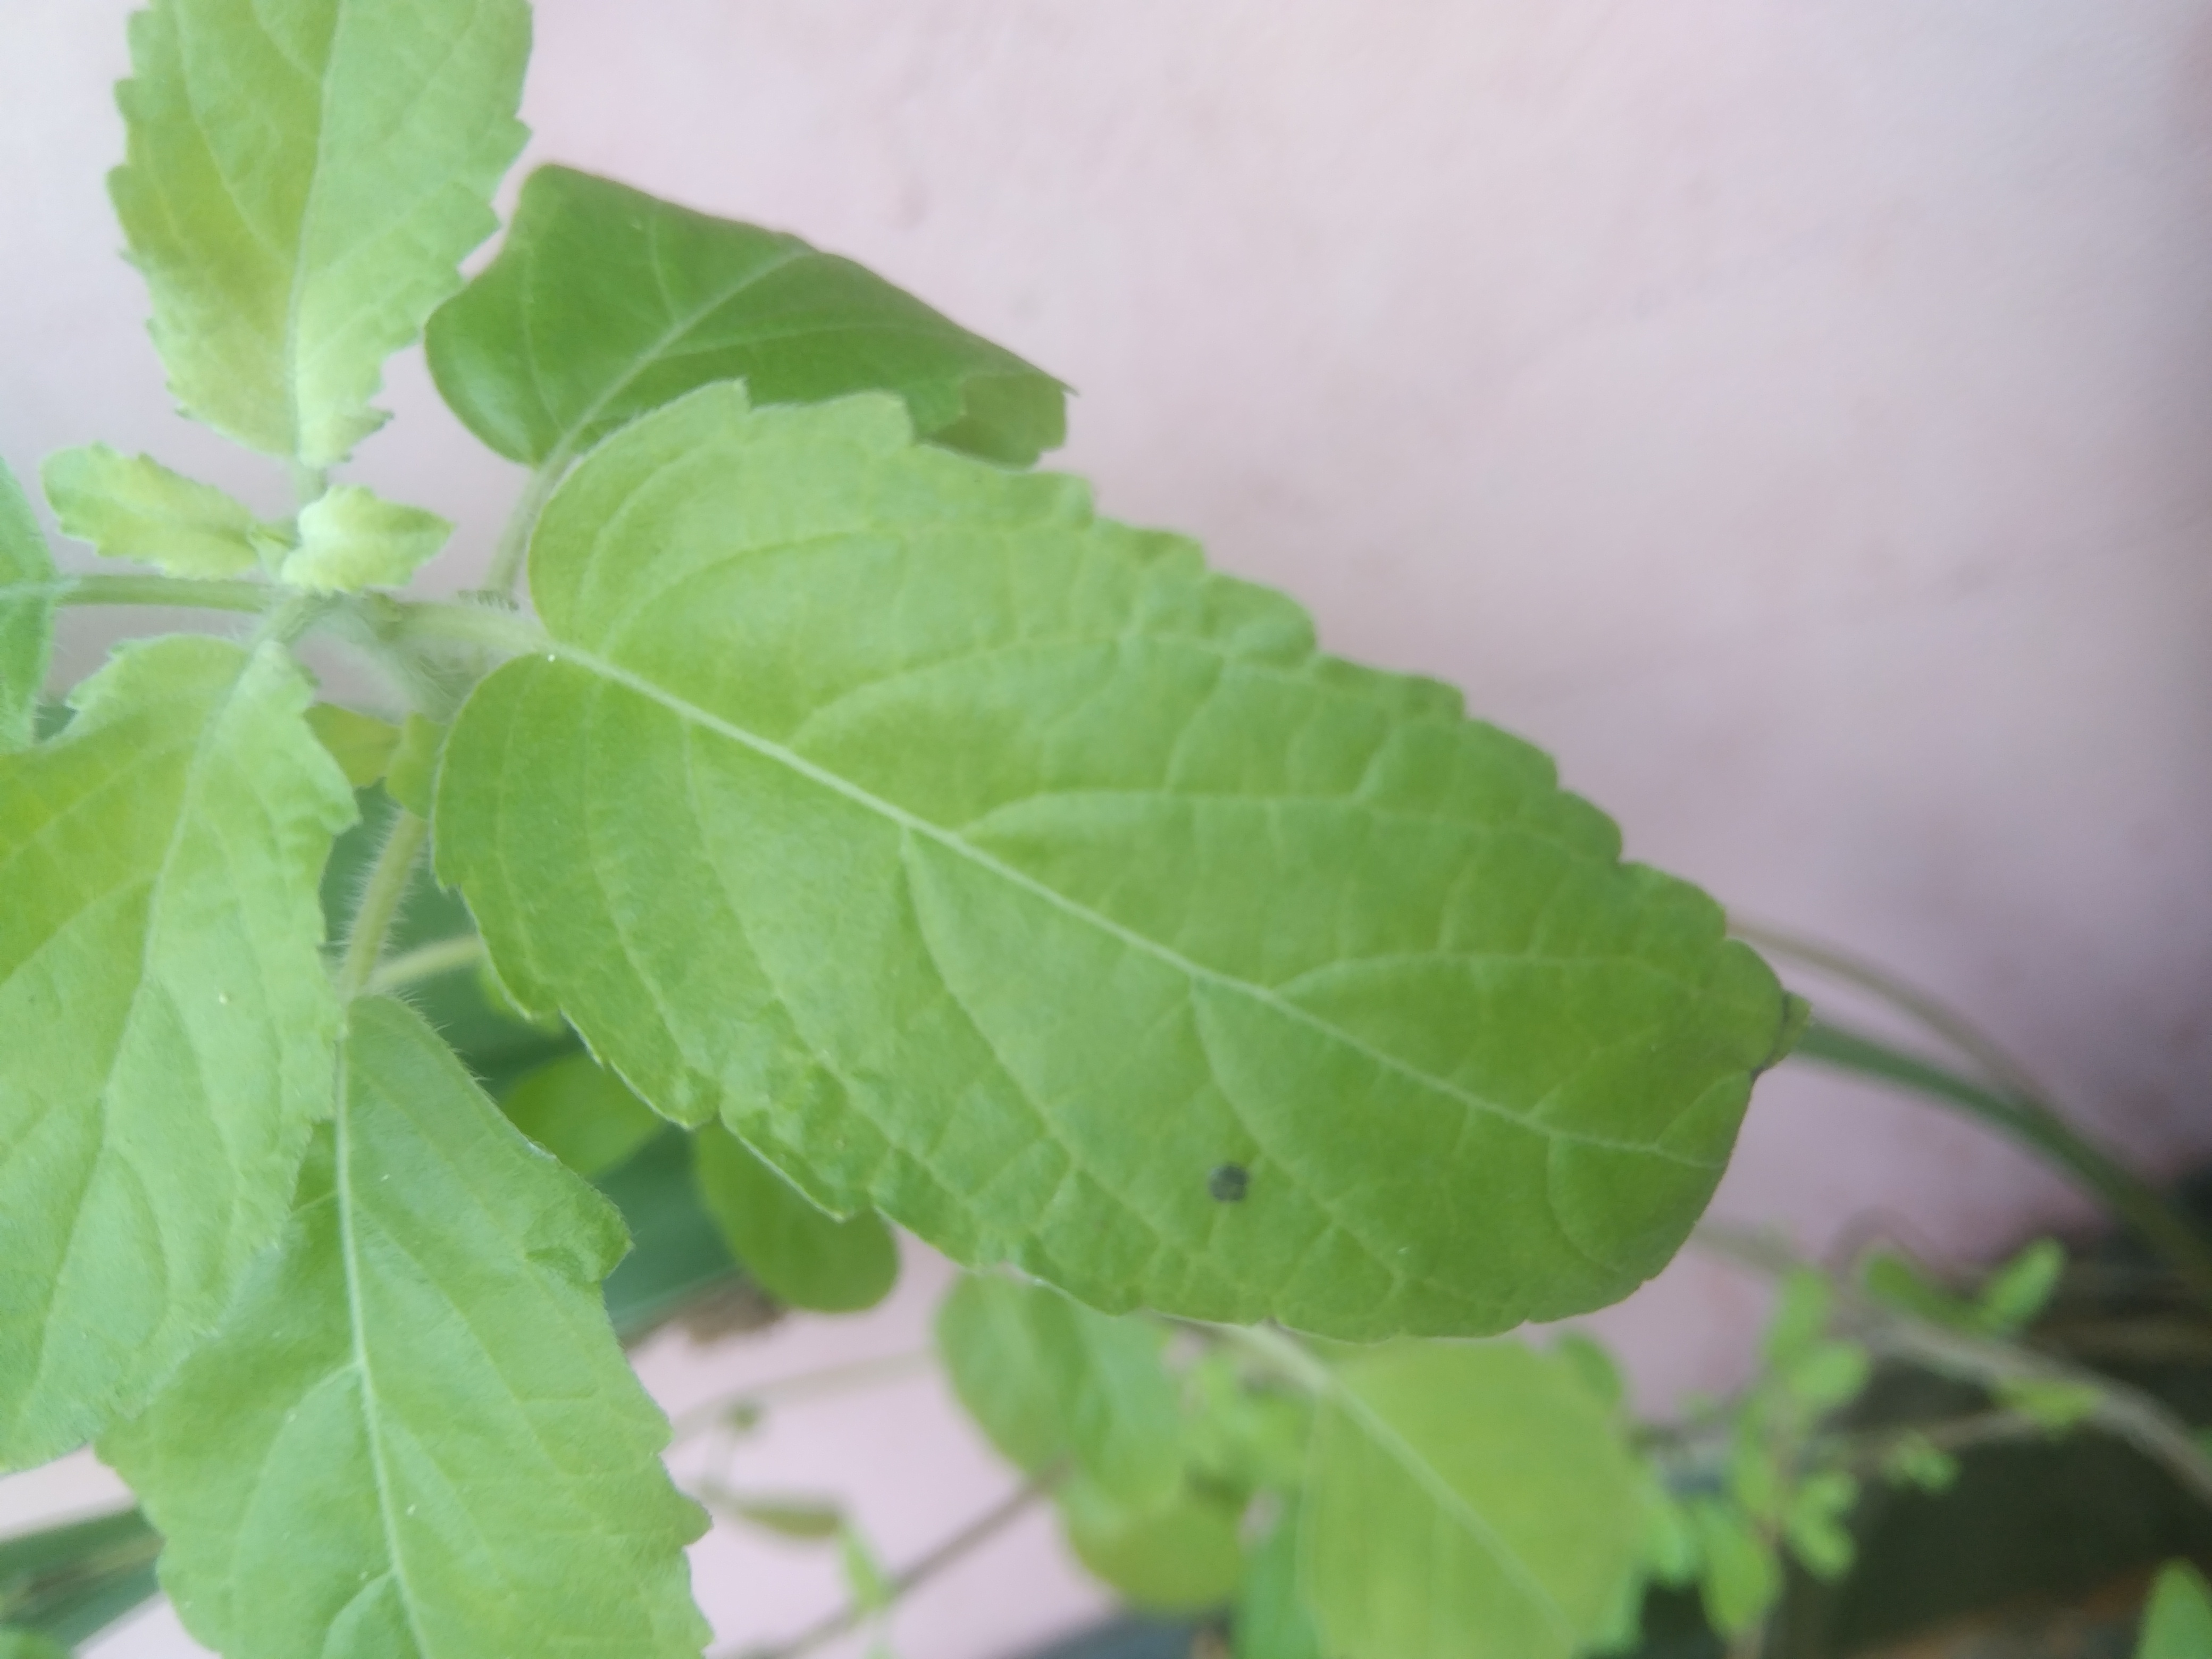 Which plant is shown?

tulshi
